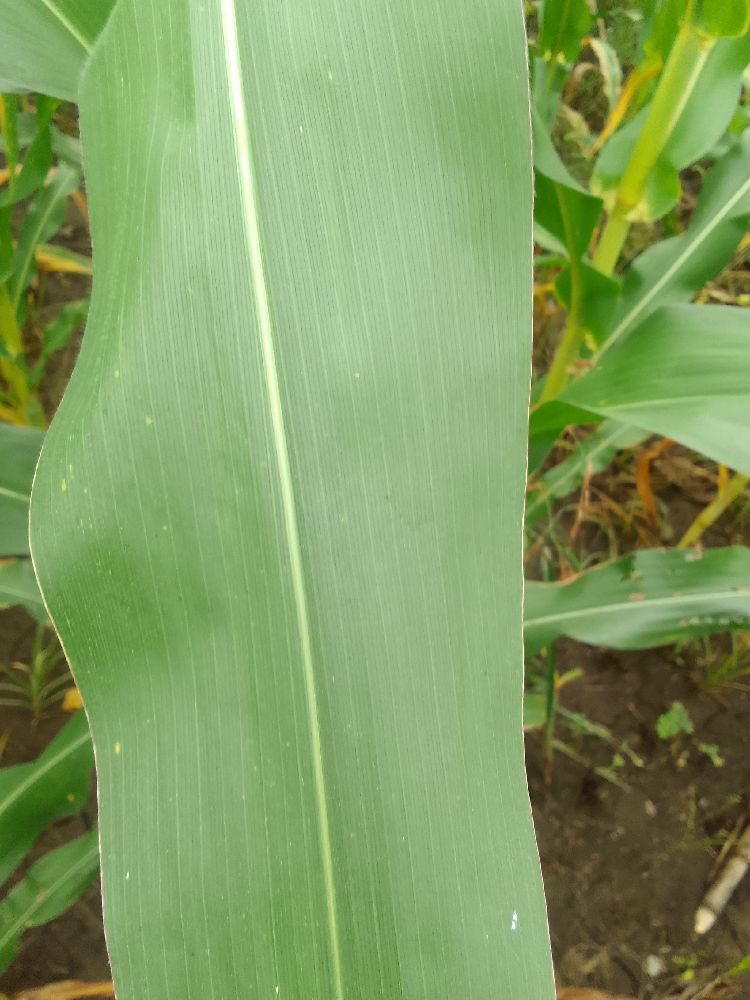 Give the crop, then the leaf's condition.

maize, healthy
